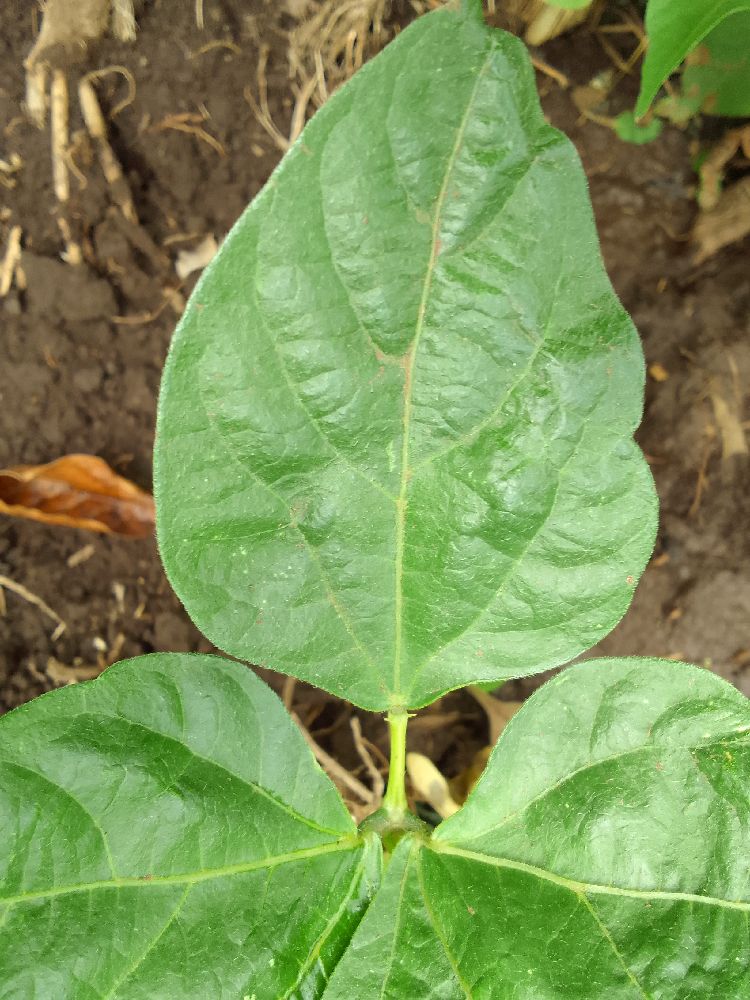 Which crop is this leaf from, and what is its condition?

common bean, healthy
